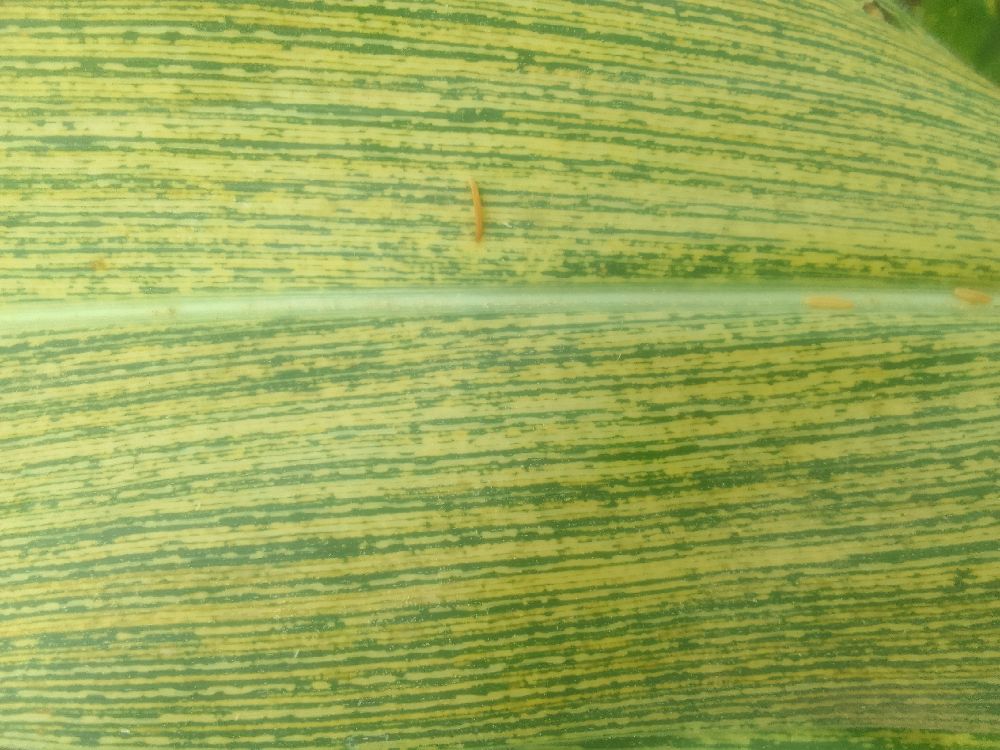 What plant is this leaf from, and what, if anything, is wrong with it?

maize, maize streak virus
